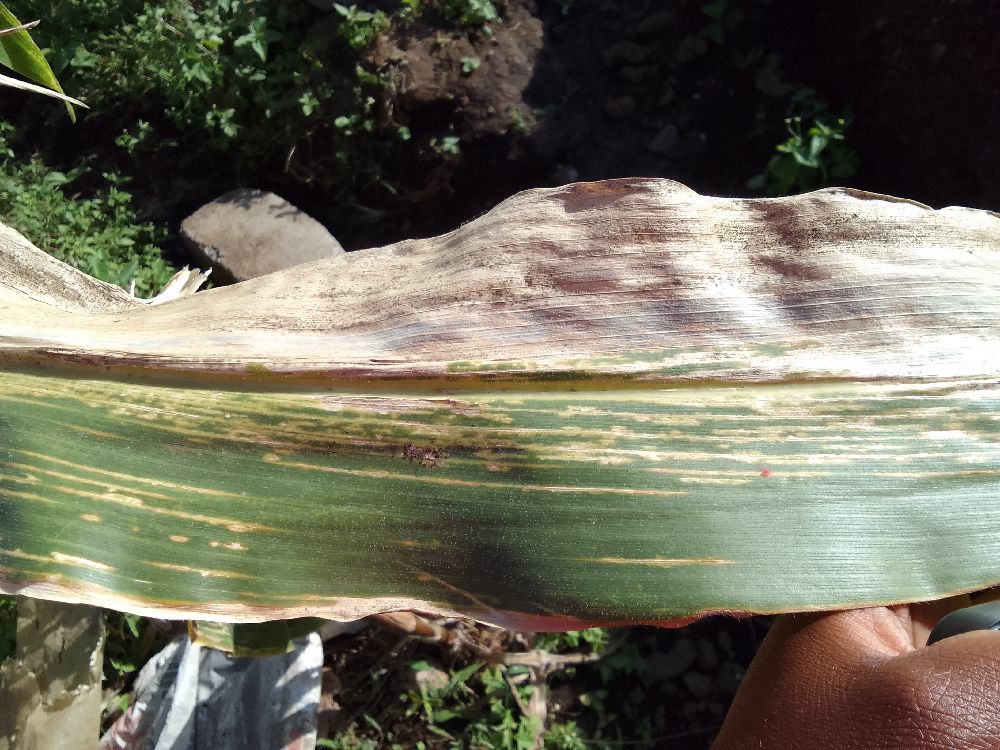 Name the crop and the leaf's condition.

maize, maize lethal necrosis
